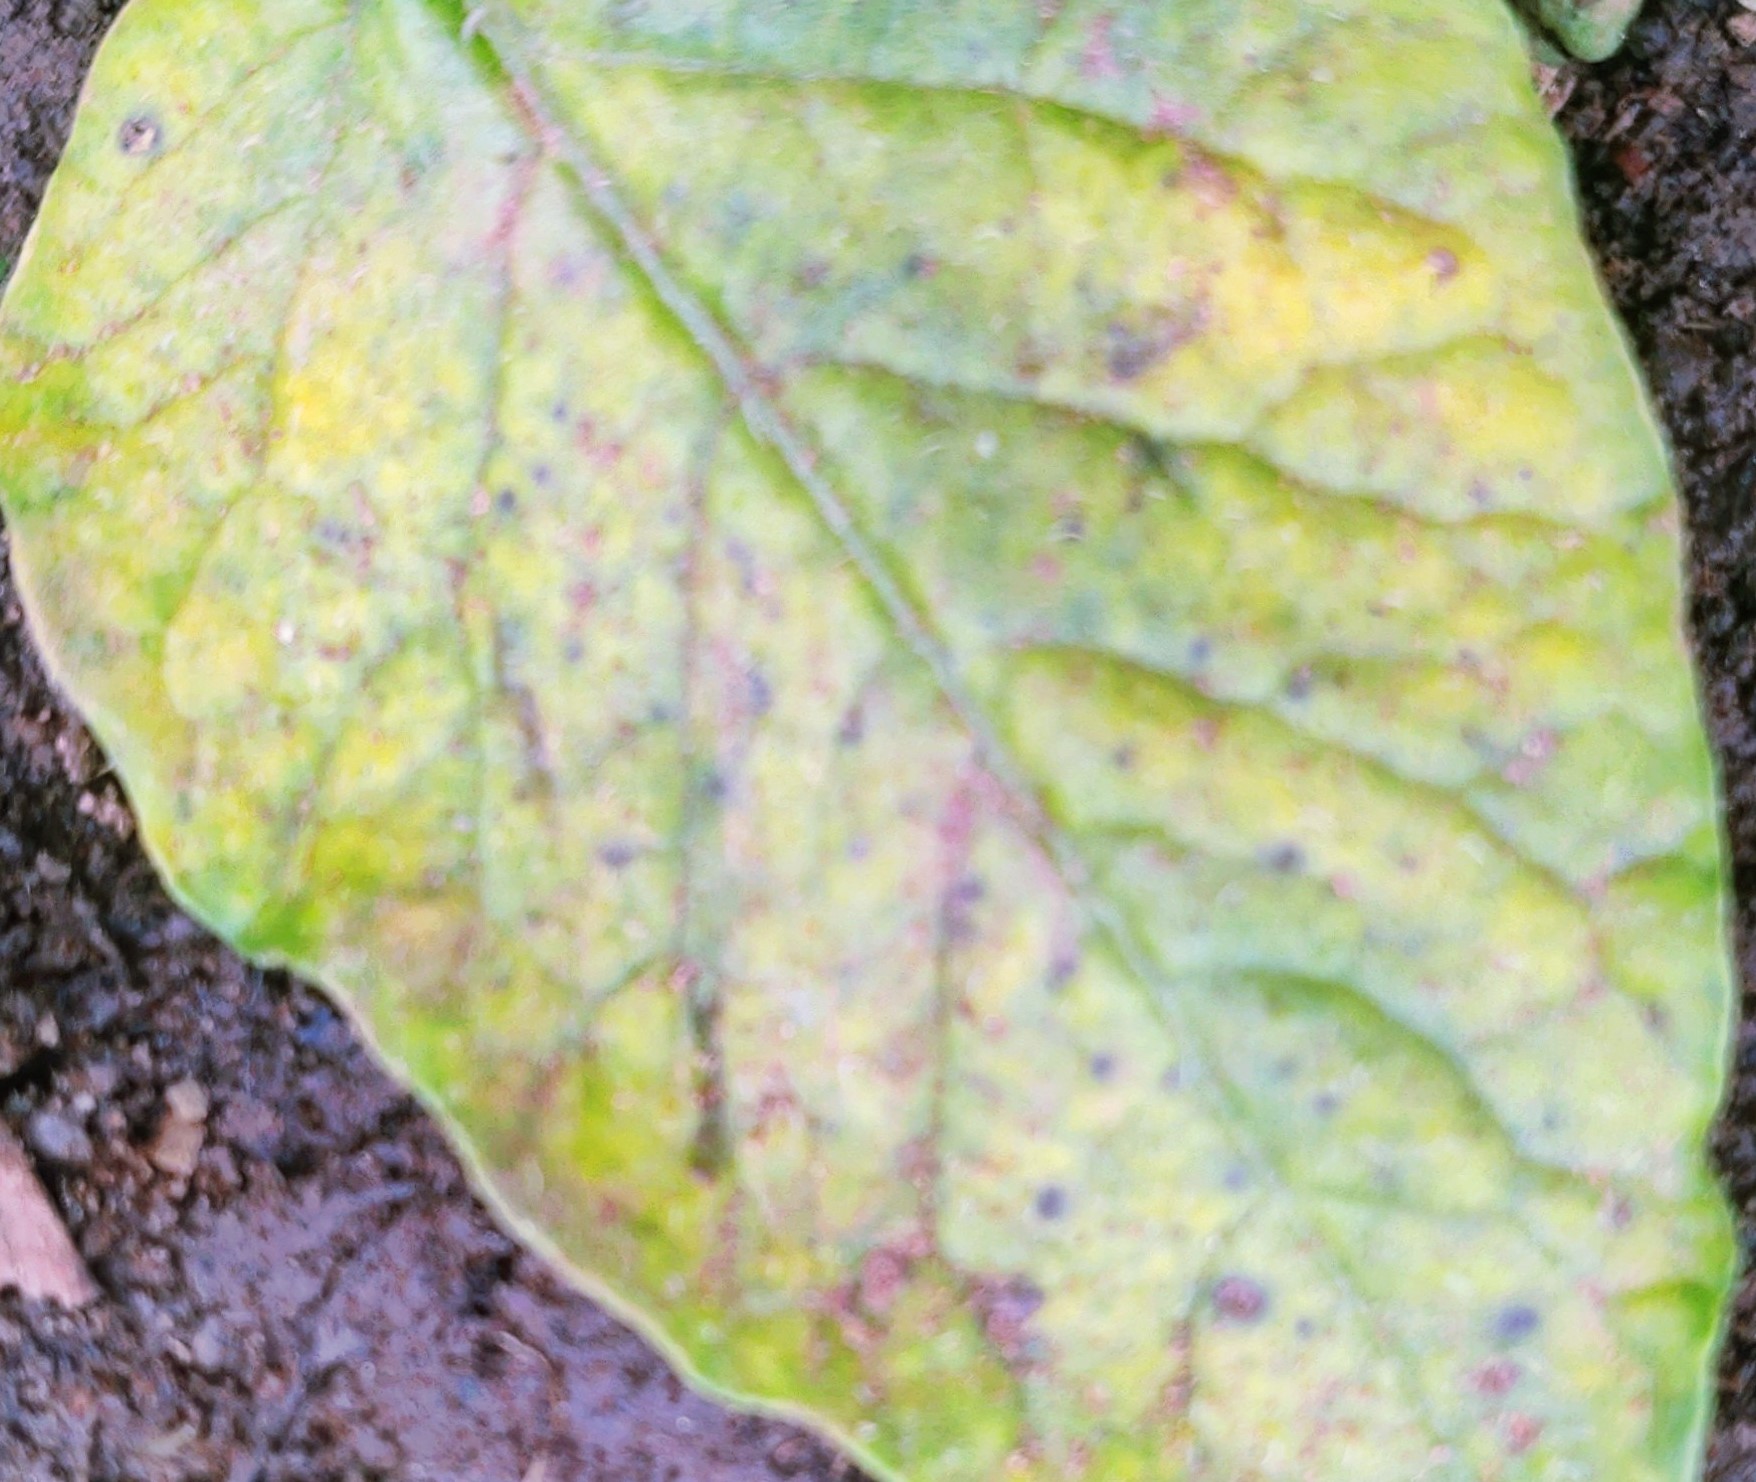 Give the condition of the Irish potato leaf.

late blight
